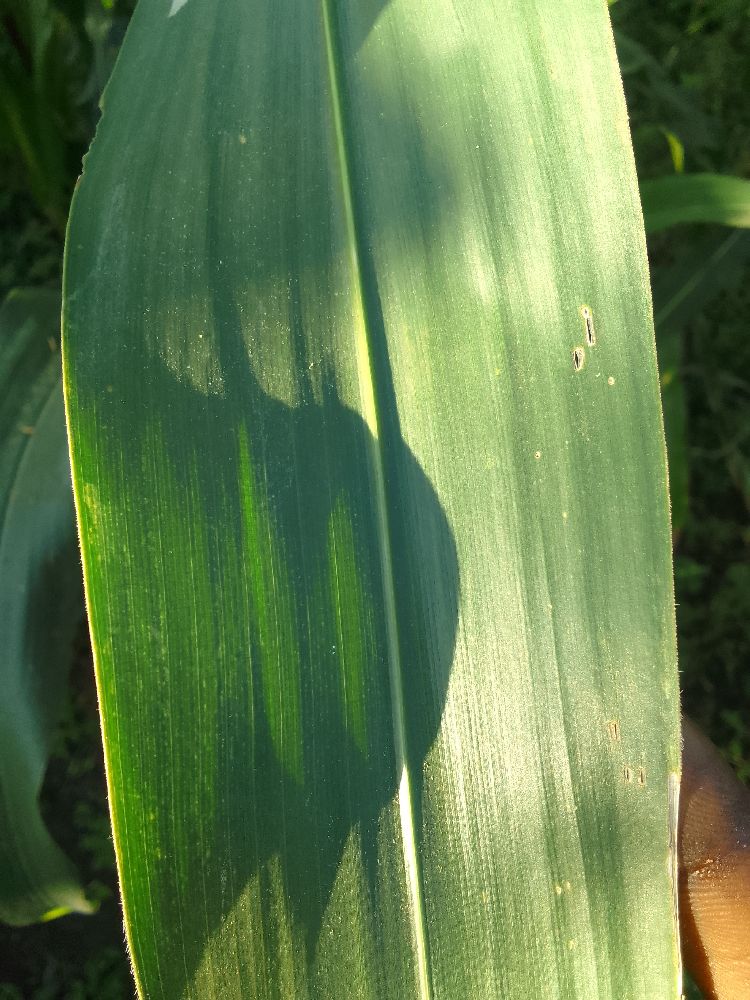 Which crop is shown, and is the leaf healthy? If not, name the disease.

maize, healthy
